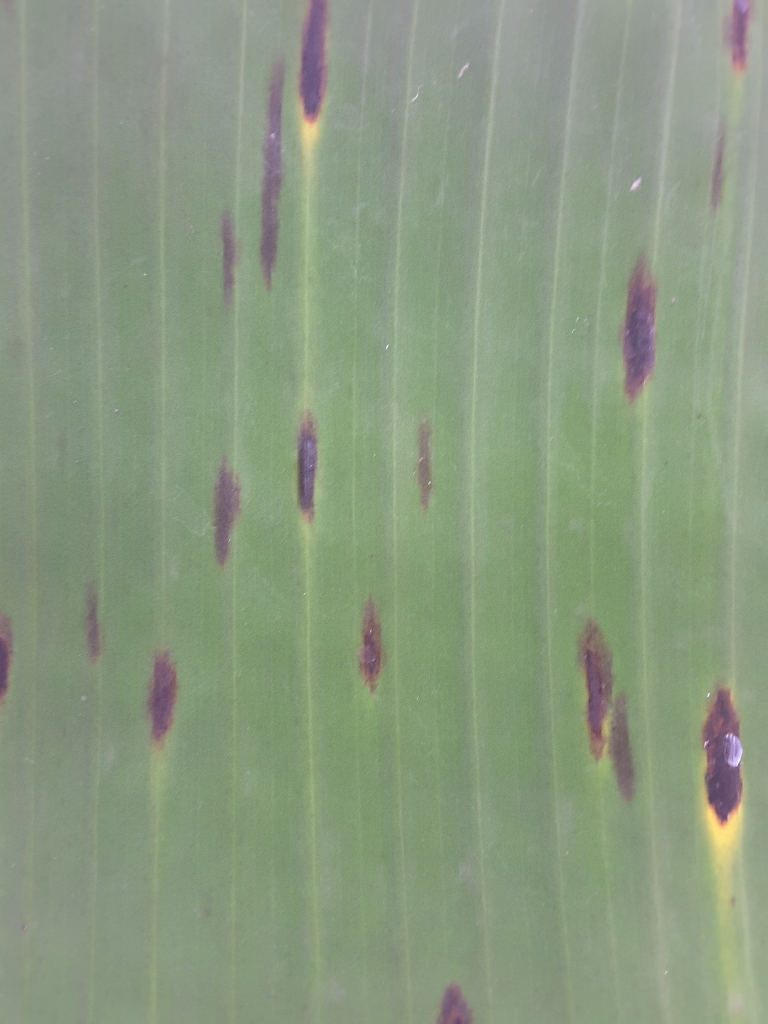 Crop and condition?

banana, black sigatoka
